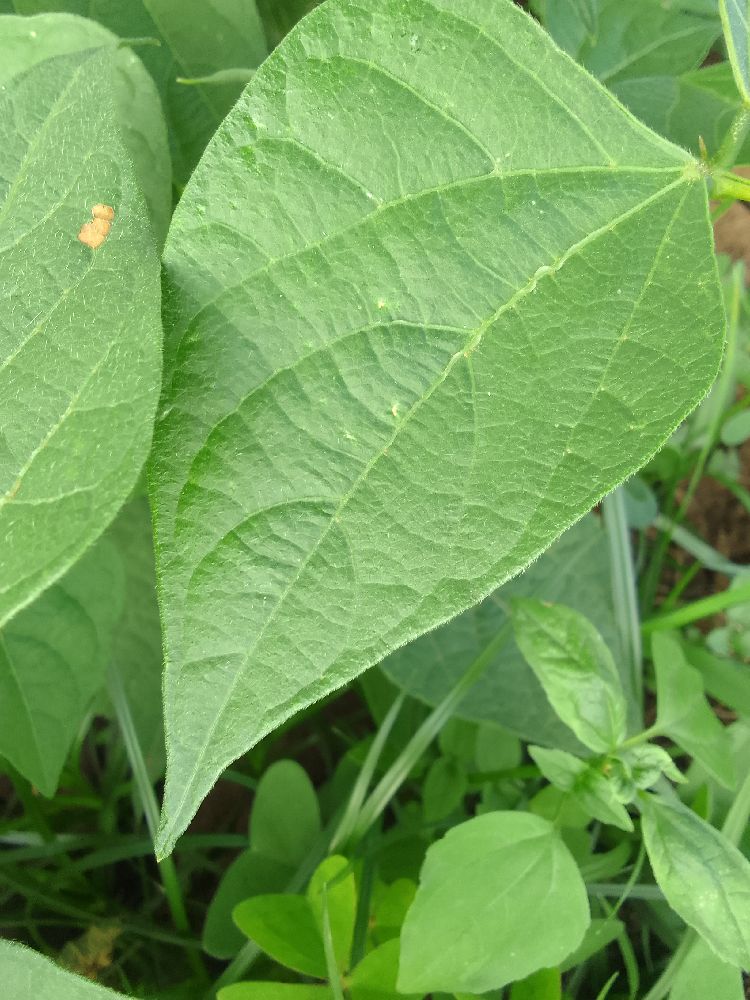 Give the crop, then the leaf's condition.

common bean, healthy
